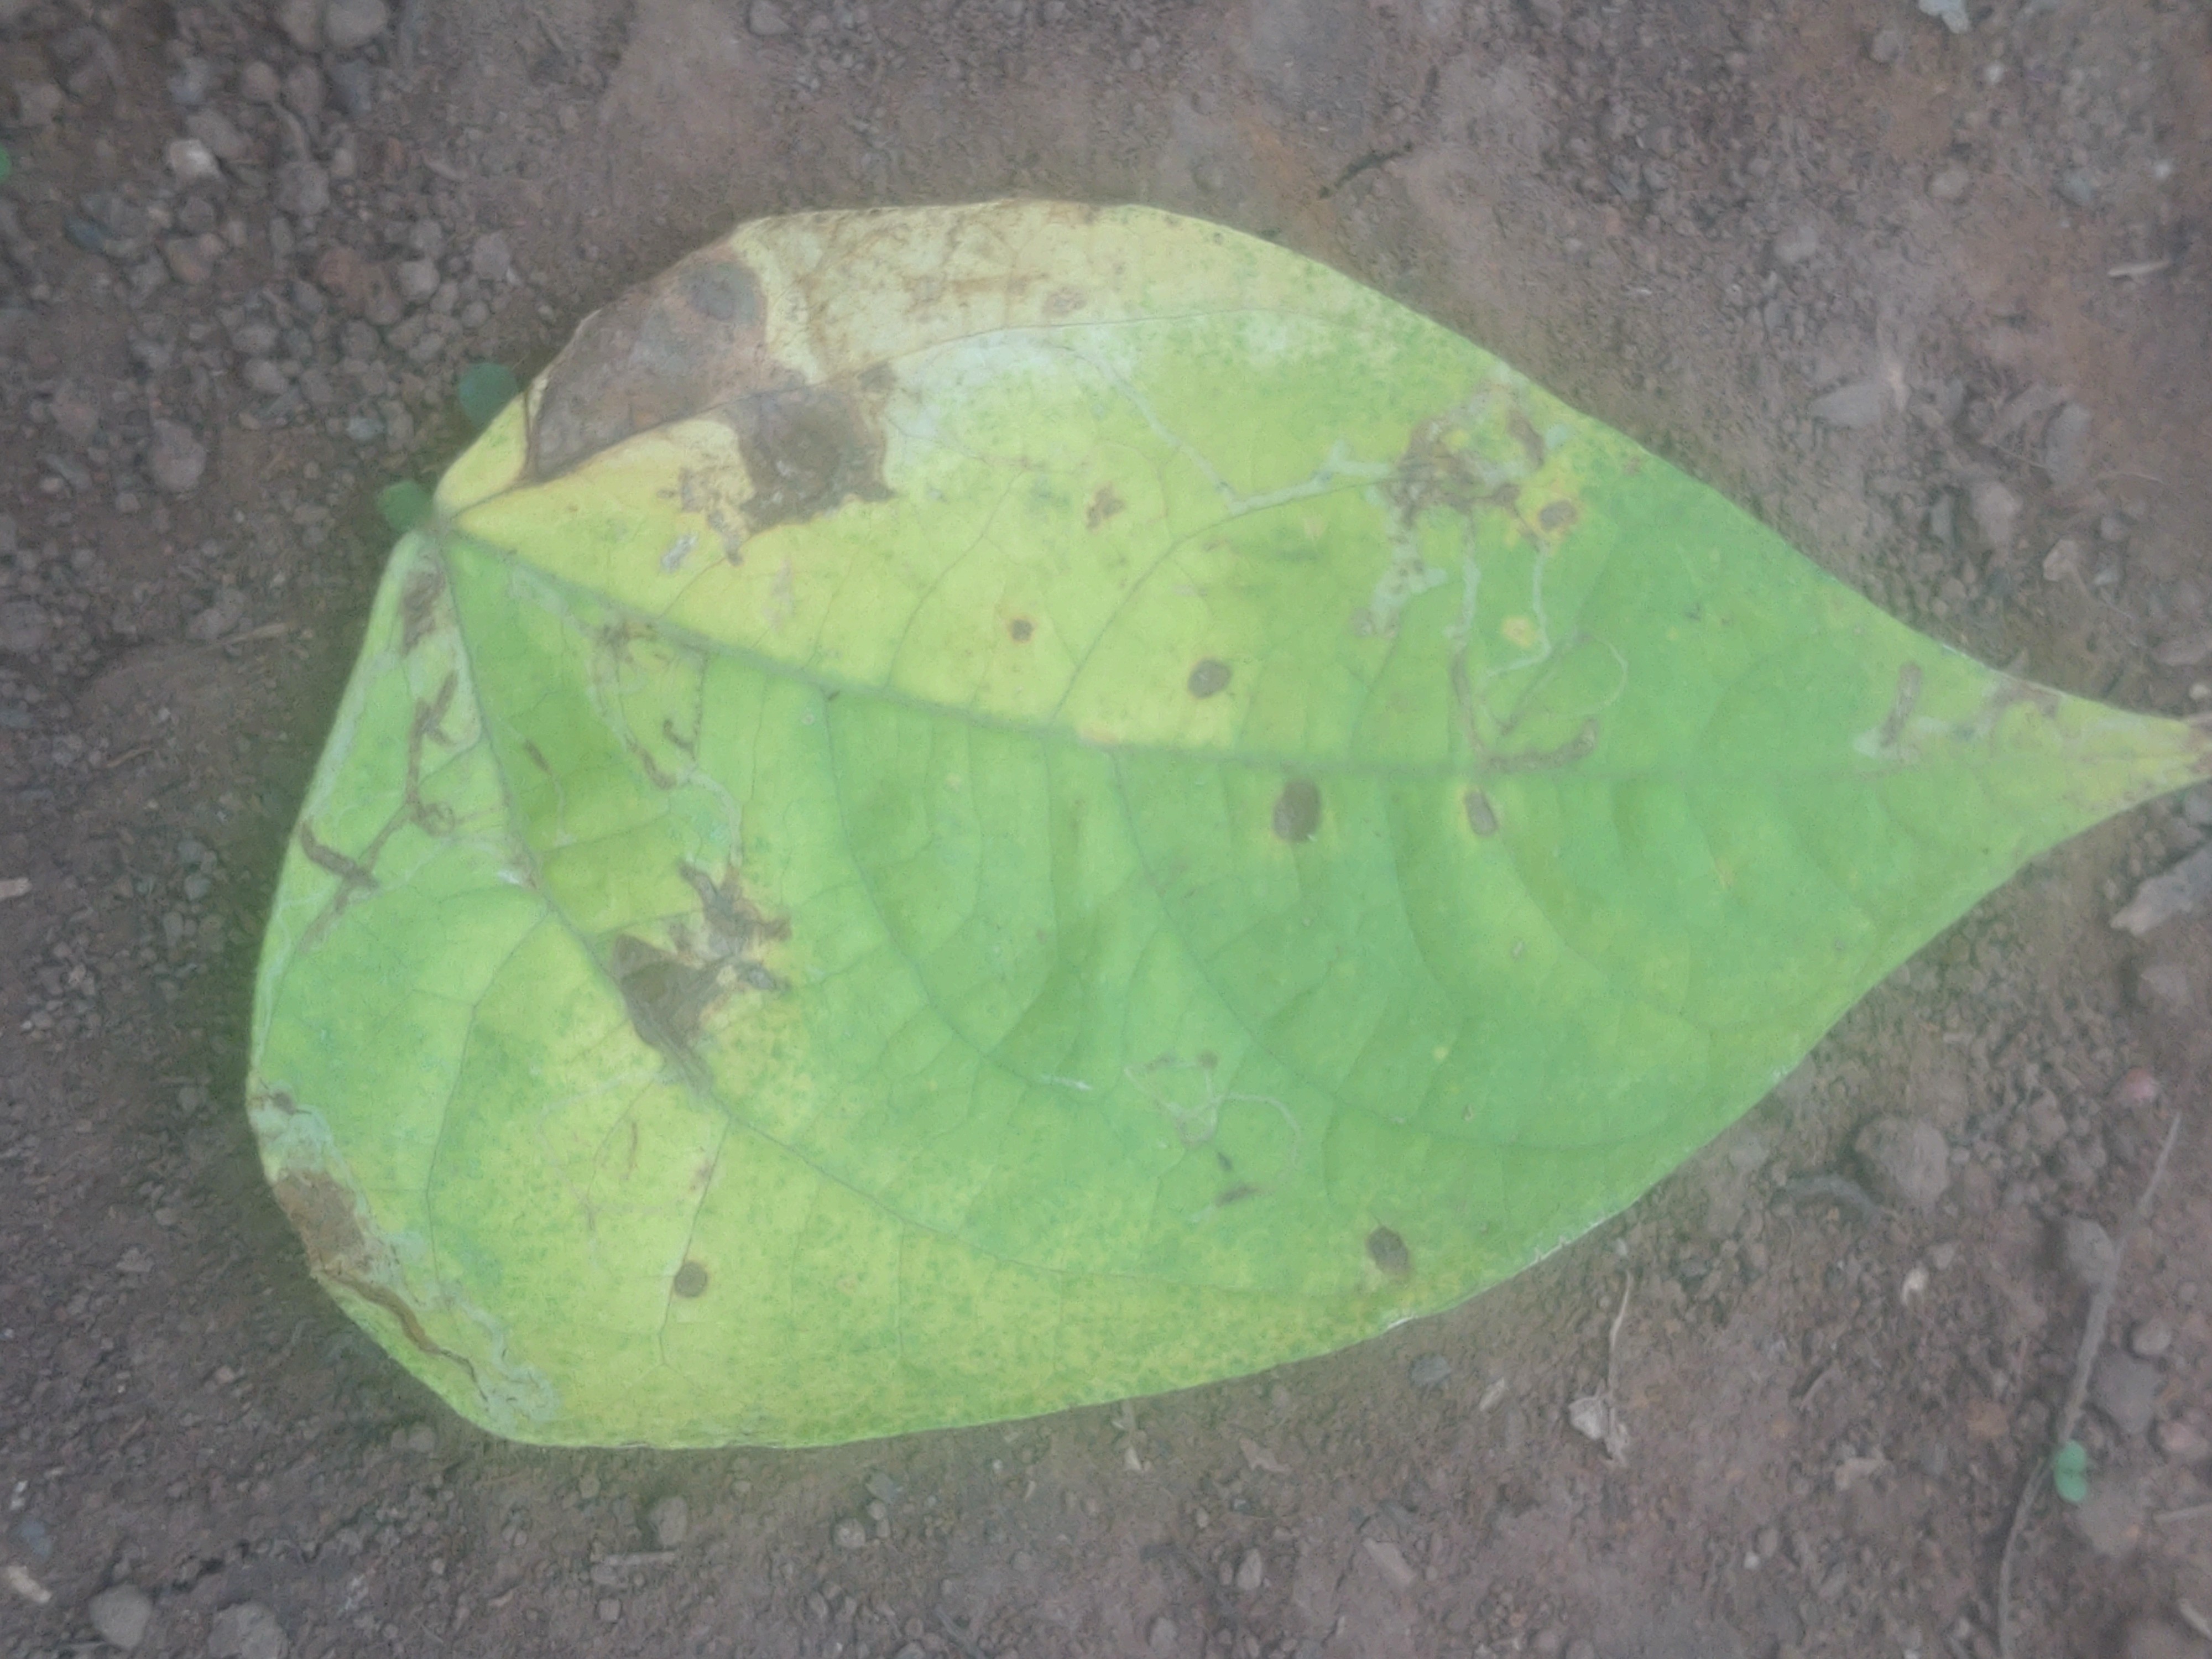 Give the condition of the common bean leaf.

anthracnose
